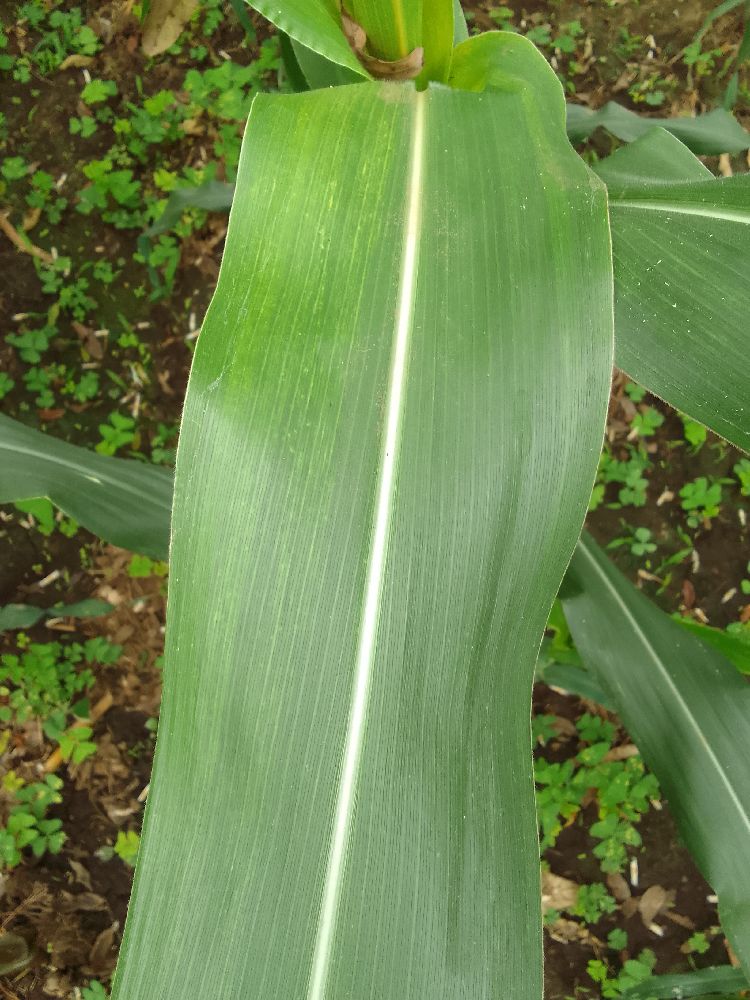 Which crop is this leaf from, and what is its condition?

maize, healthy
